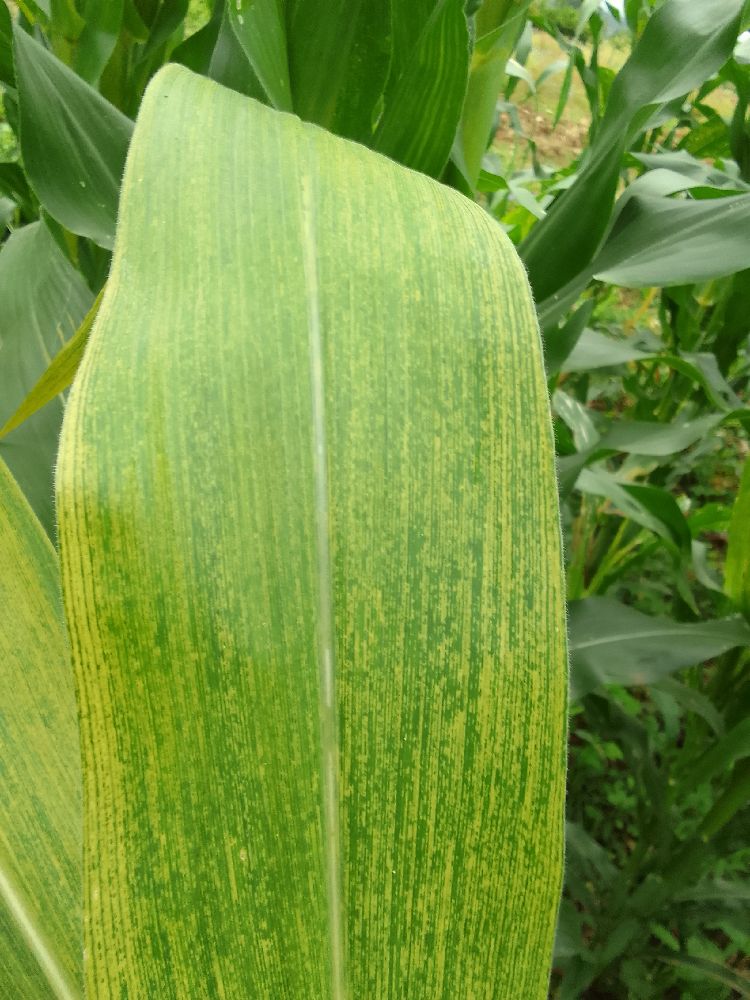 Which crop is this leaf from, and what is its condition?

maize, maize lethal necrosis
